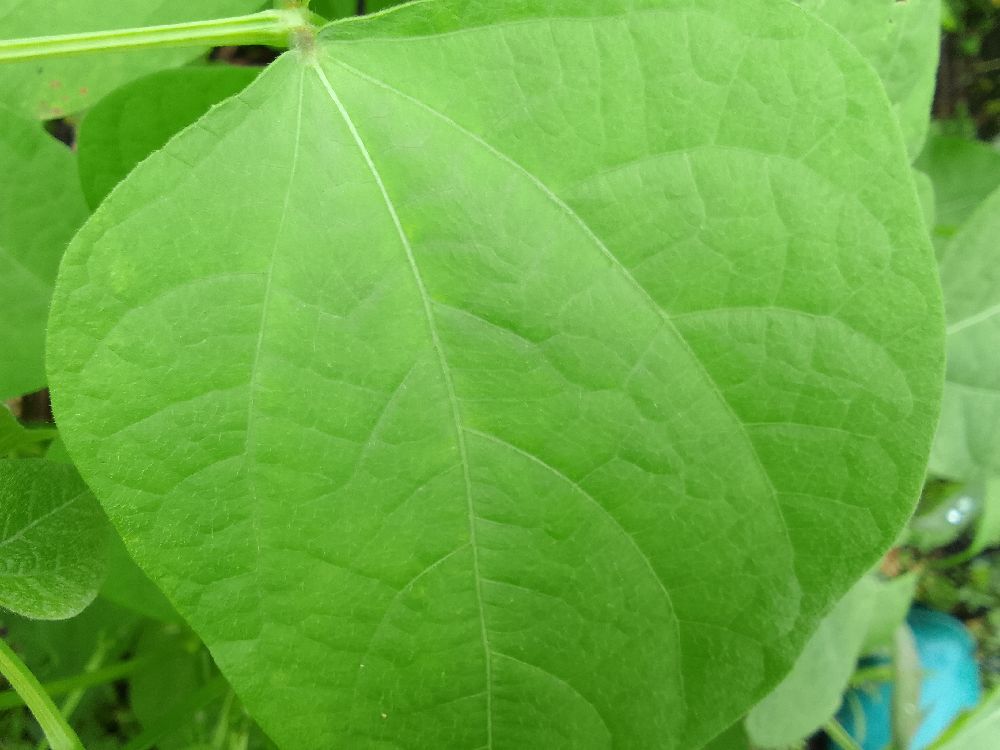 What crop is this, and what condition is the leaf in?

common bean, healthy
